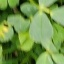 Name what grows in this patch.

unstructured weed
